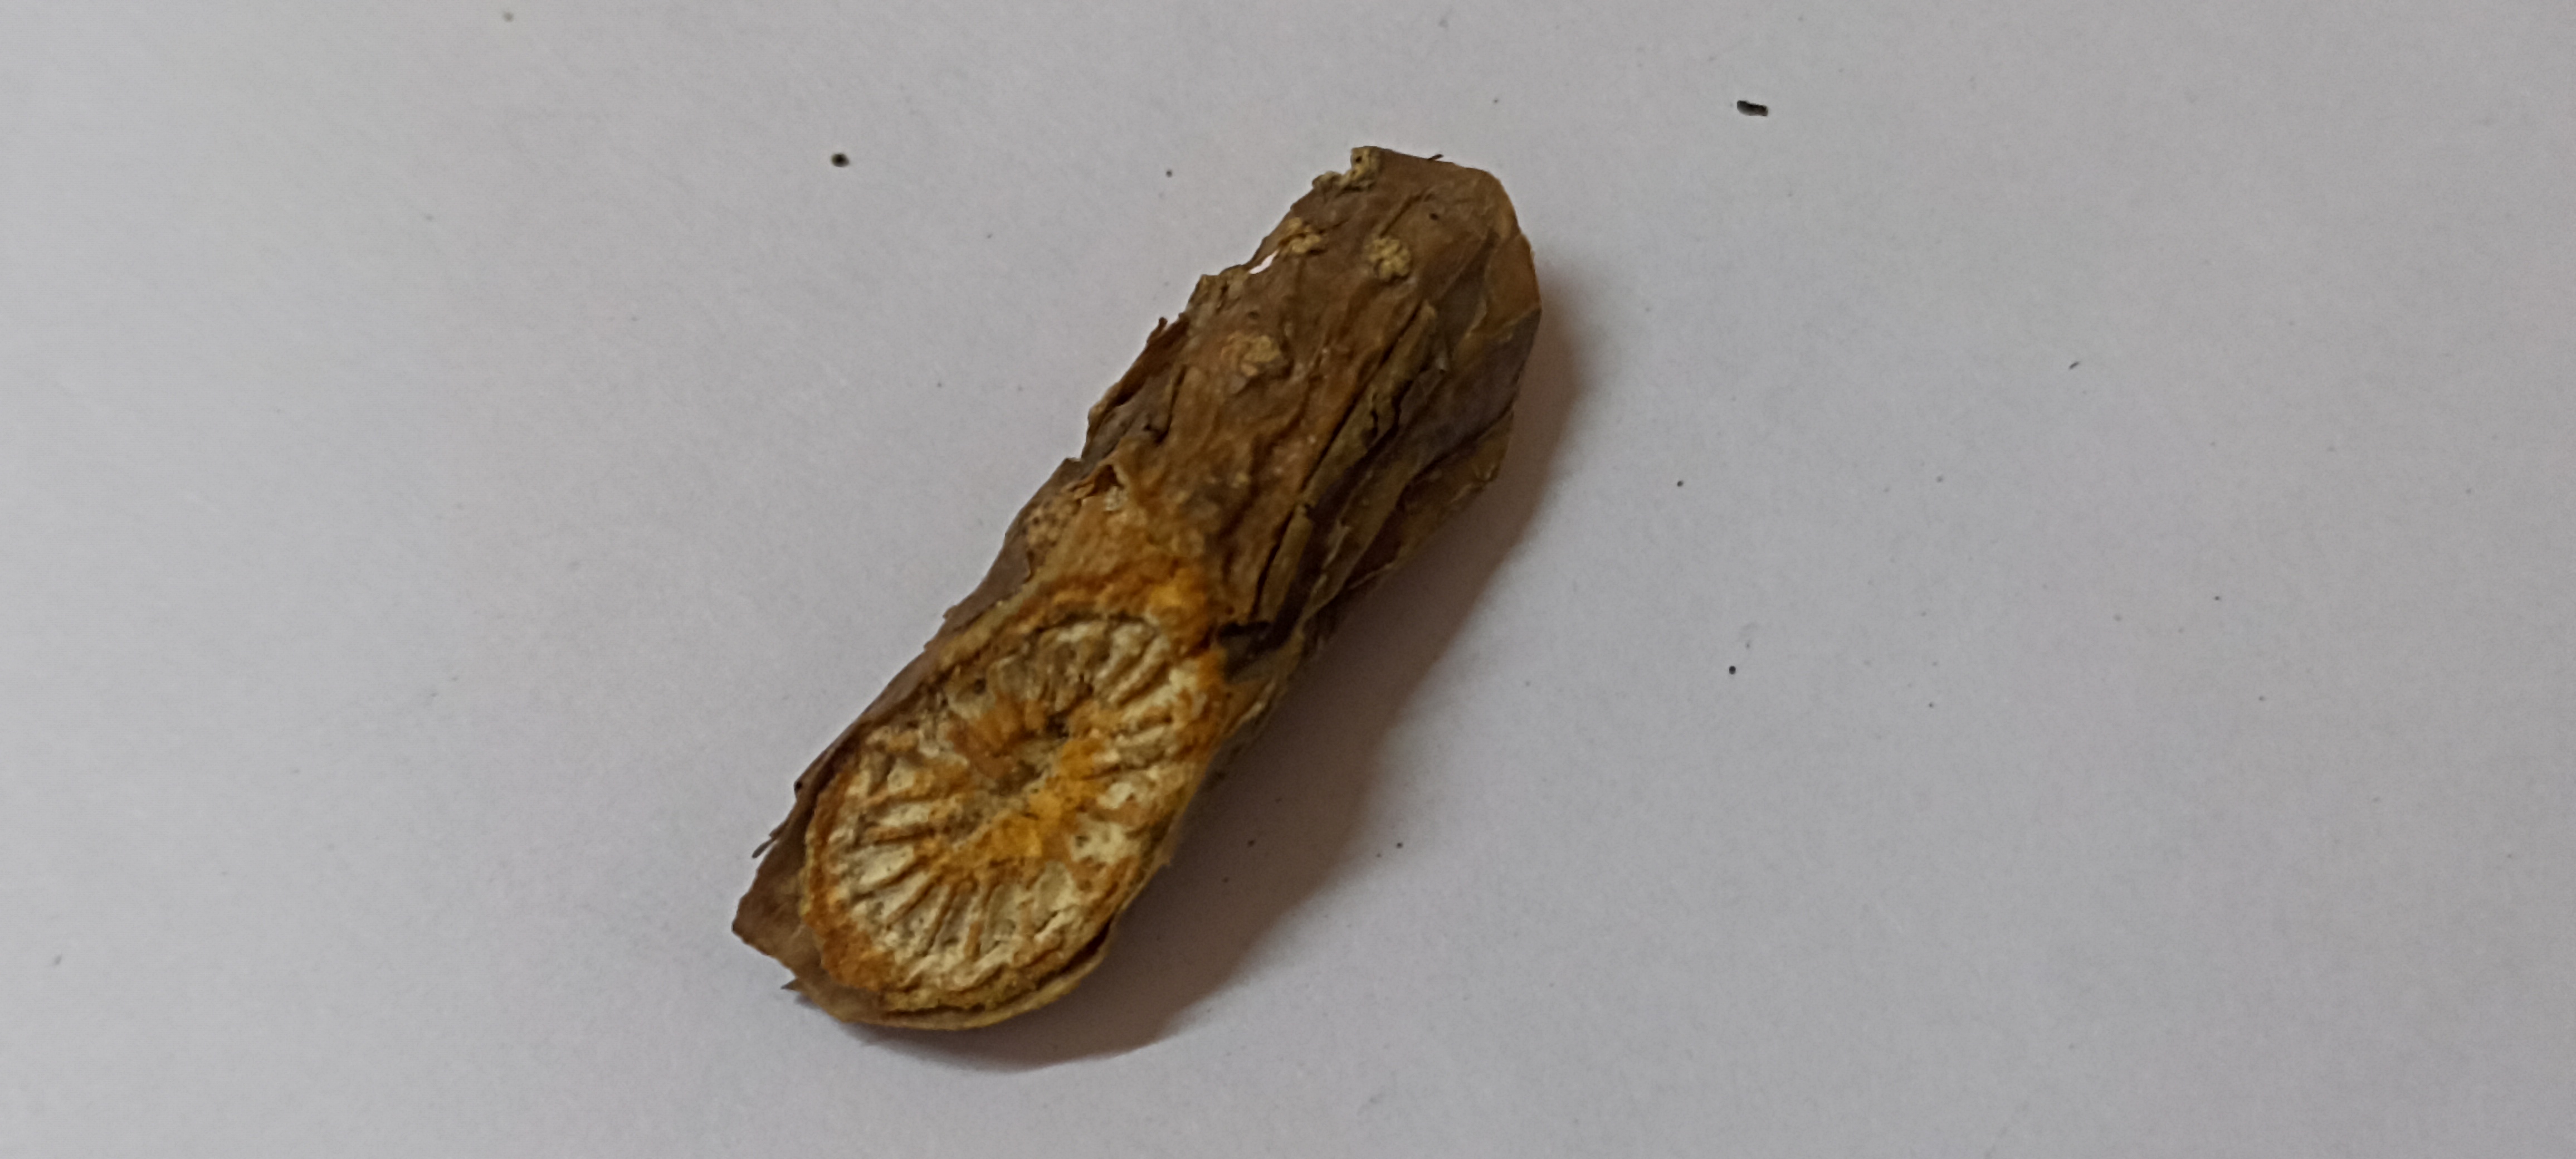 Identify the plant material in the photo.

gulvel
